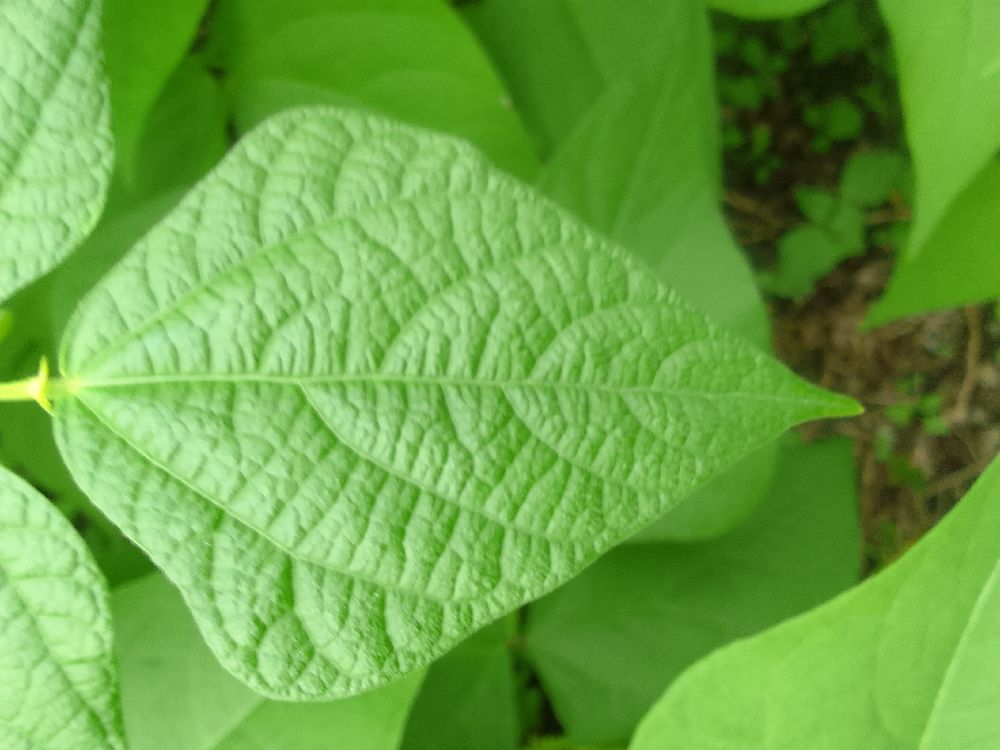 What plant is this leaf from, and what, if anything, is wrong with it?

common bean, healthy
